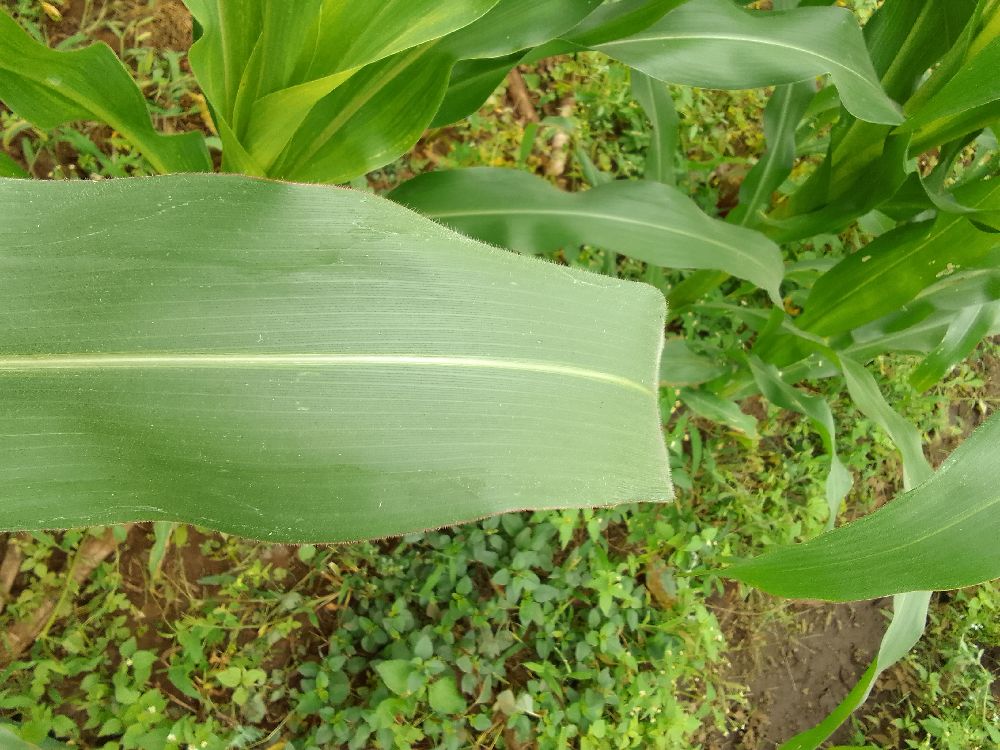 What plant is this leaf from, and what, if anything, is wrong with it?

maize, healthy
